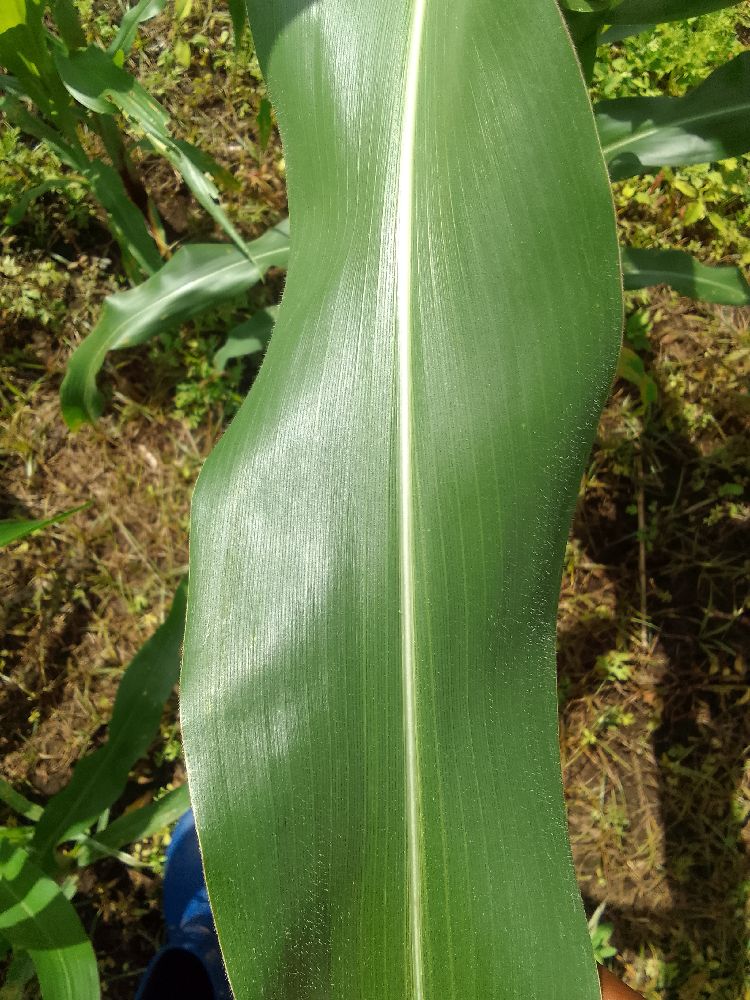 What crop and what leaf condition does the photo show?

maize, healthy
